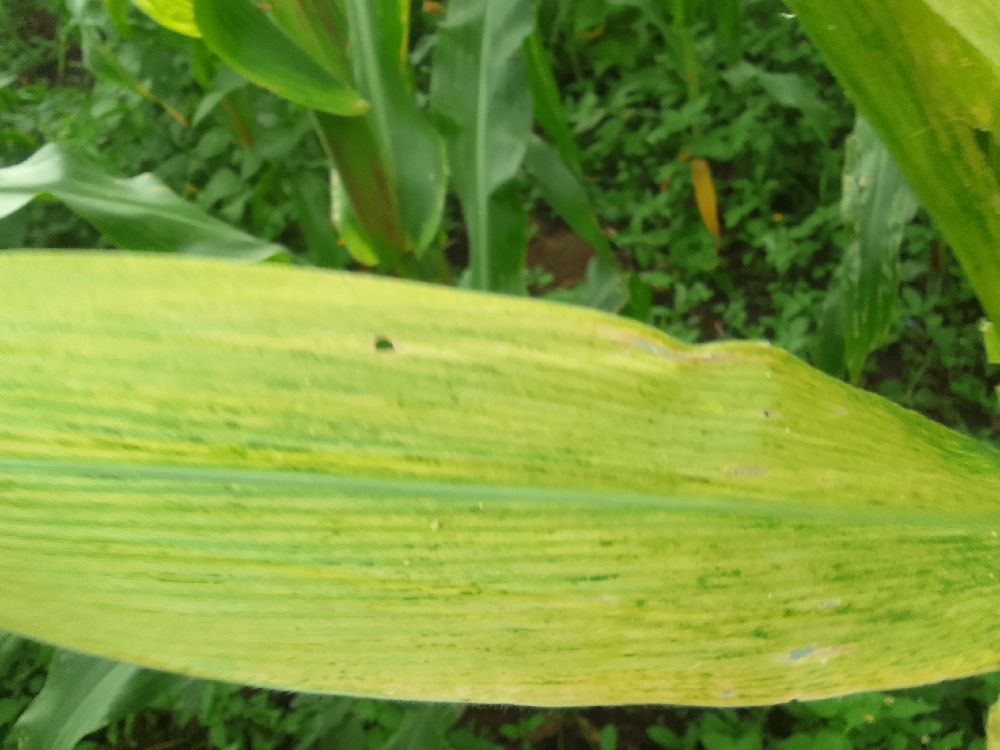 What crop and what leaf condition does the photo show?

maize, maize lethal necrosis
